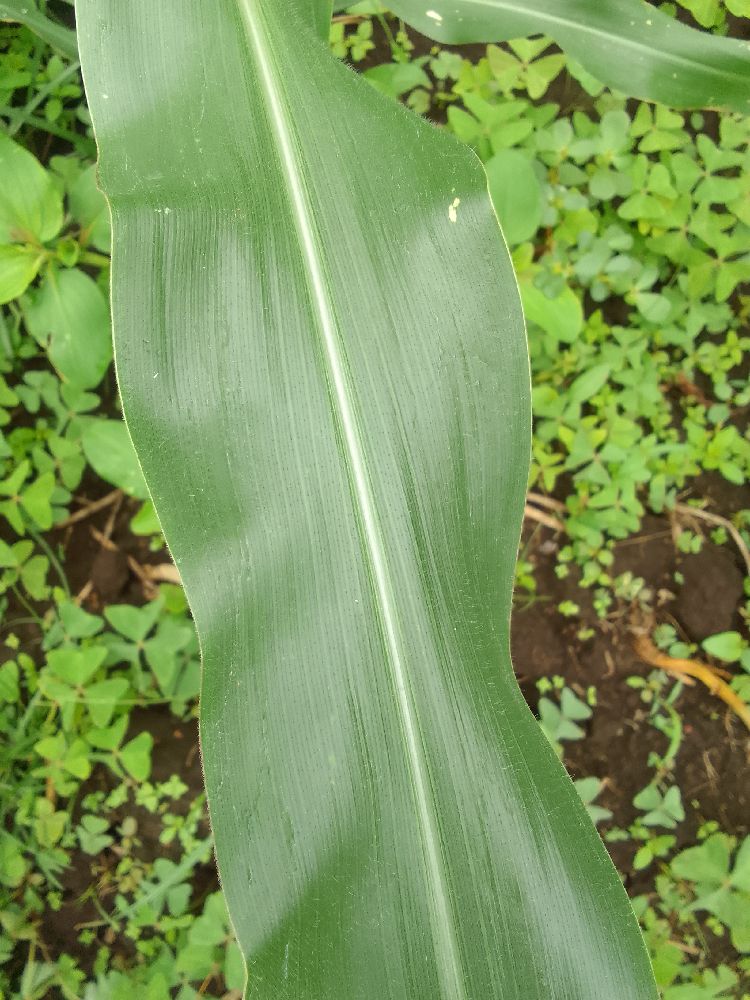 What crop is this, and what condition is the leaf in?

maize, healthy
